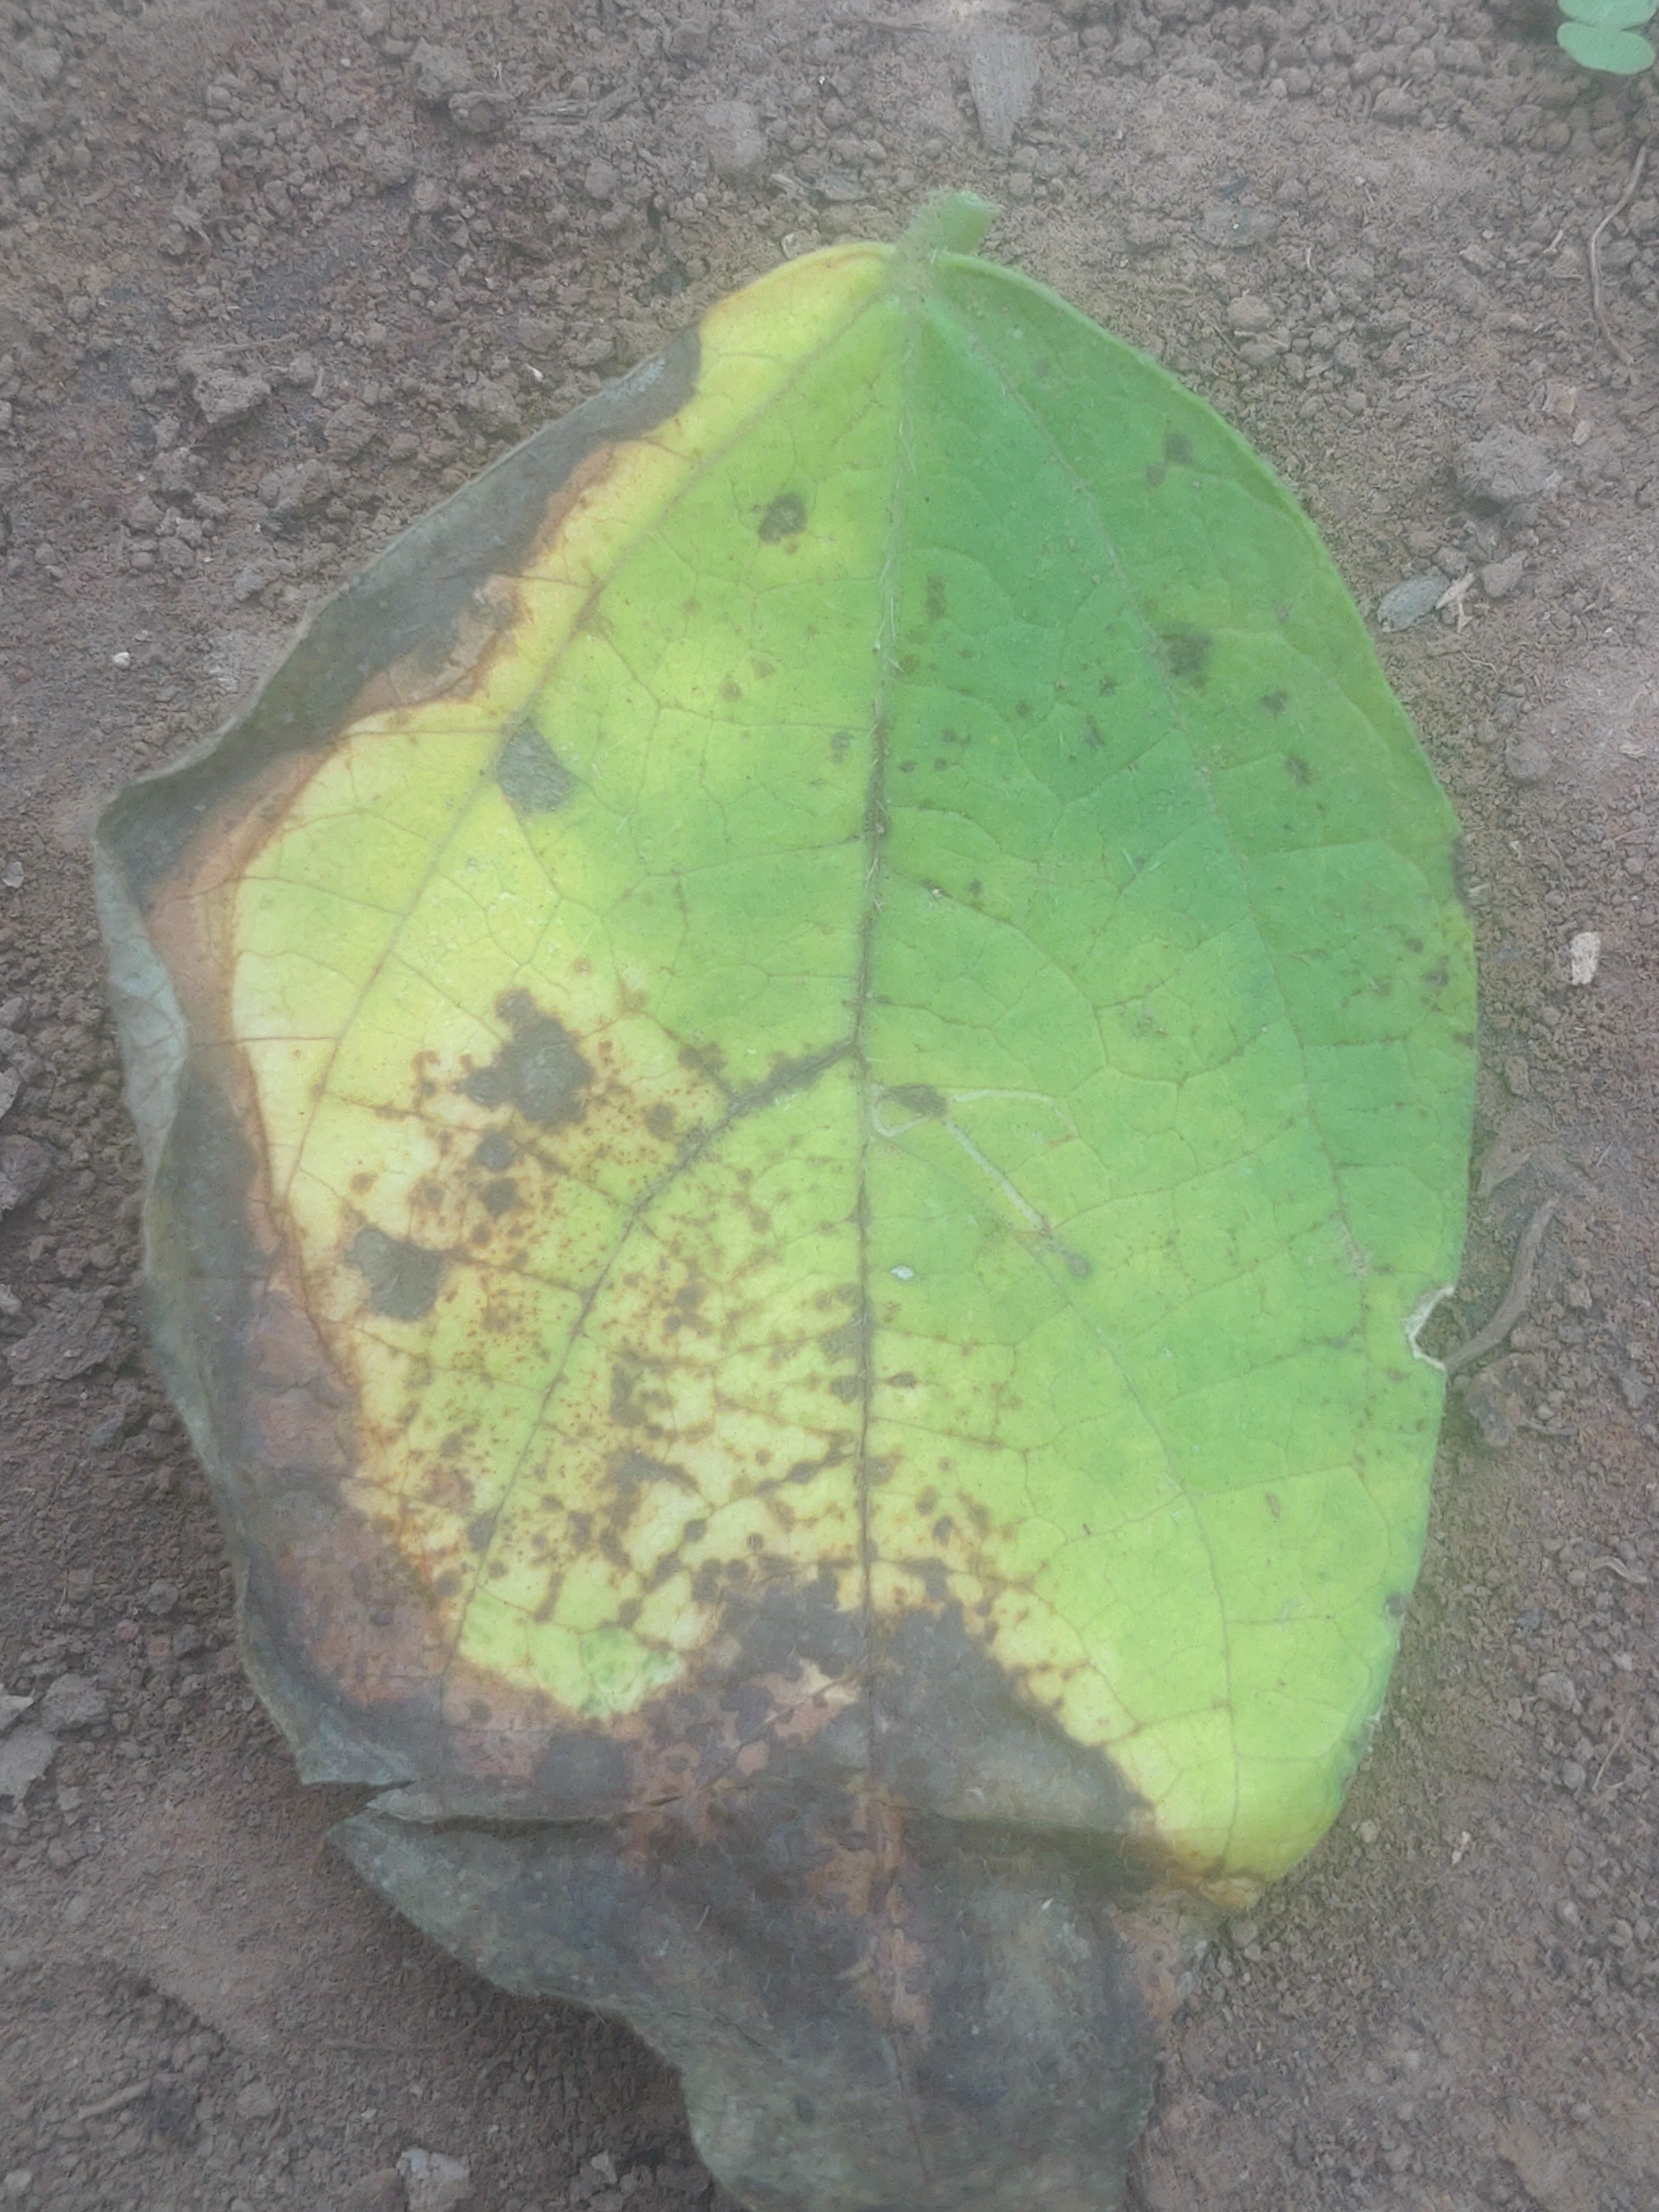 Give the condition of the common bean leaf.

anthracnose
